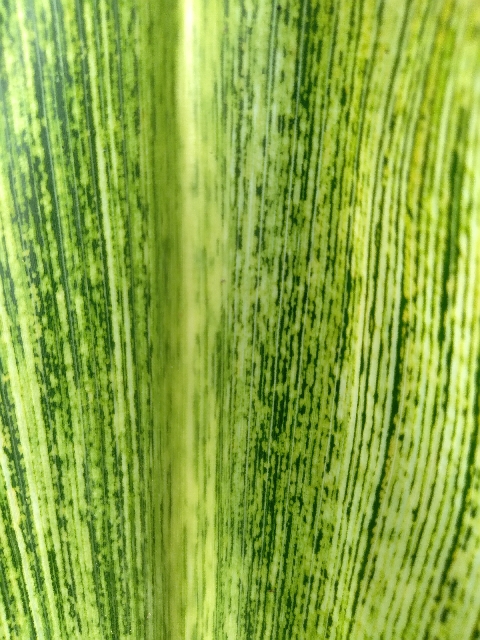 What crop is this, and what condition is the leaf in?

maize, maize streak virus
